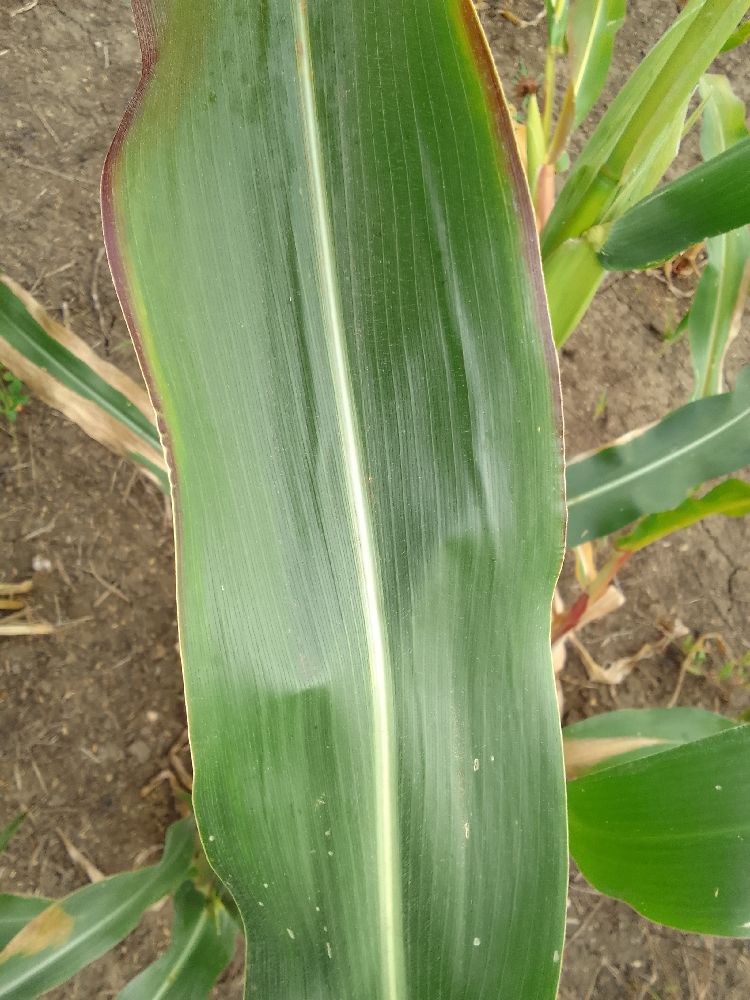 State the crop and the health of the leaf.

maize, healthy
